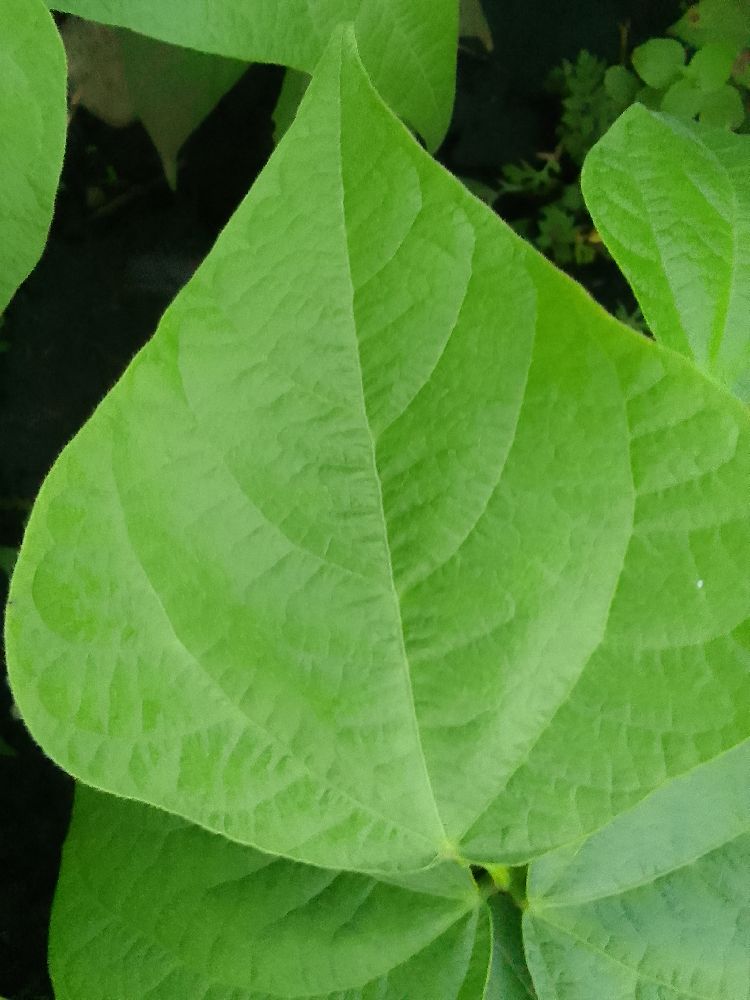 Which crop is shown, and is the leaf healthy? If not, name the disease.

common bean, healthy
